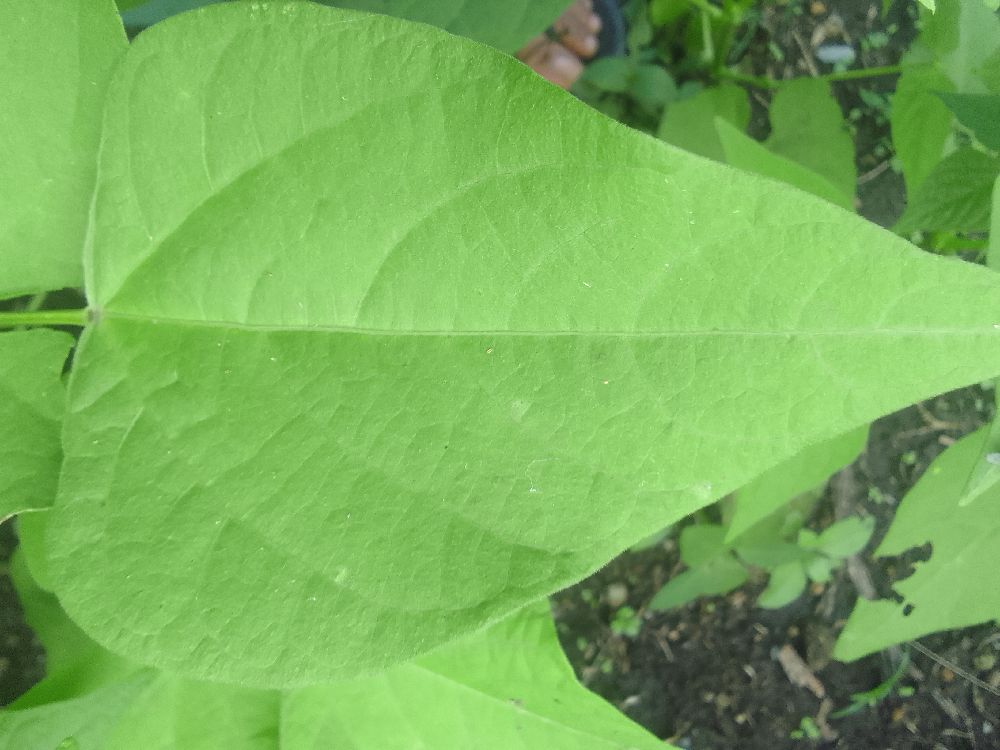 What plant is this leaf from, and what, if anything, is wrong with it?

common bean, healthy
